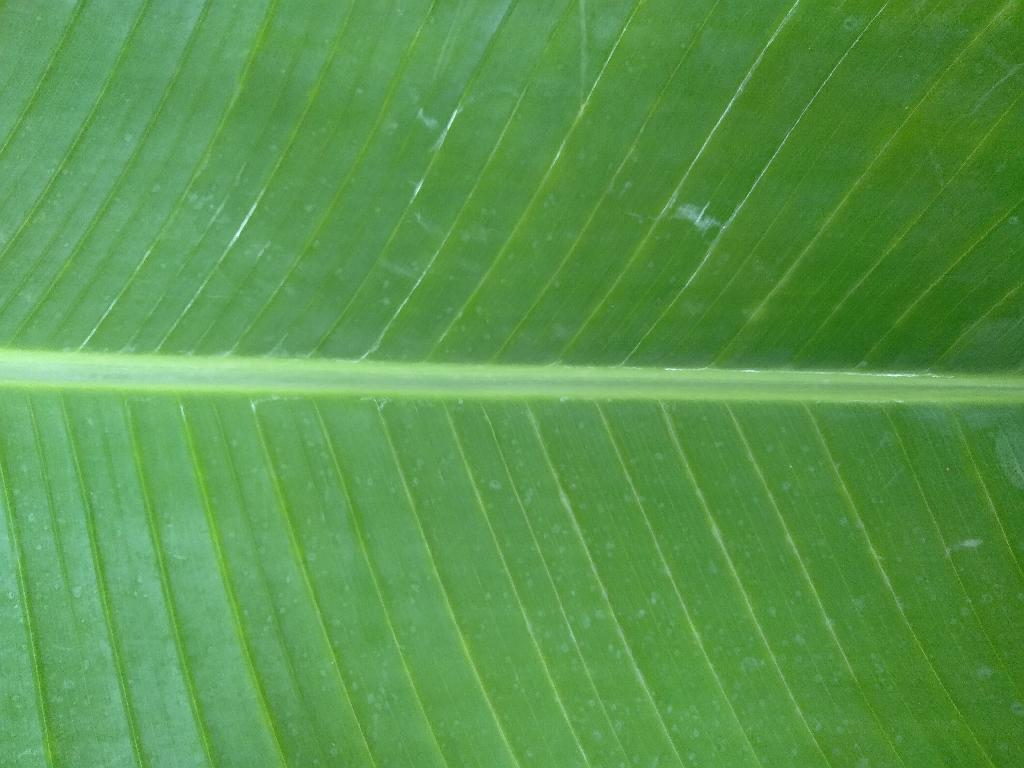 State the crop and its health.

banana, healthy
